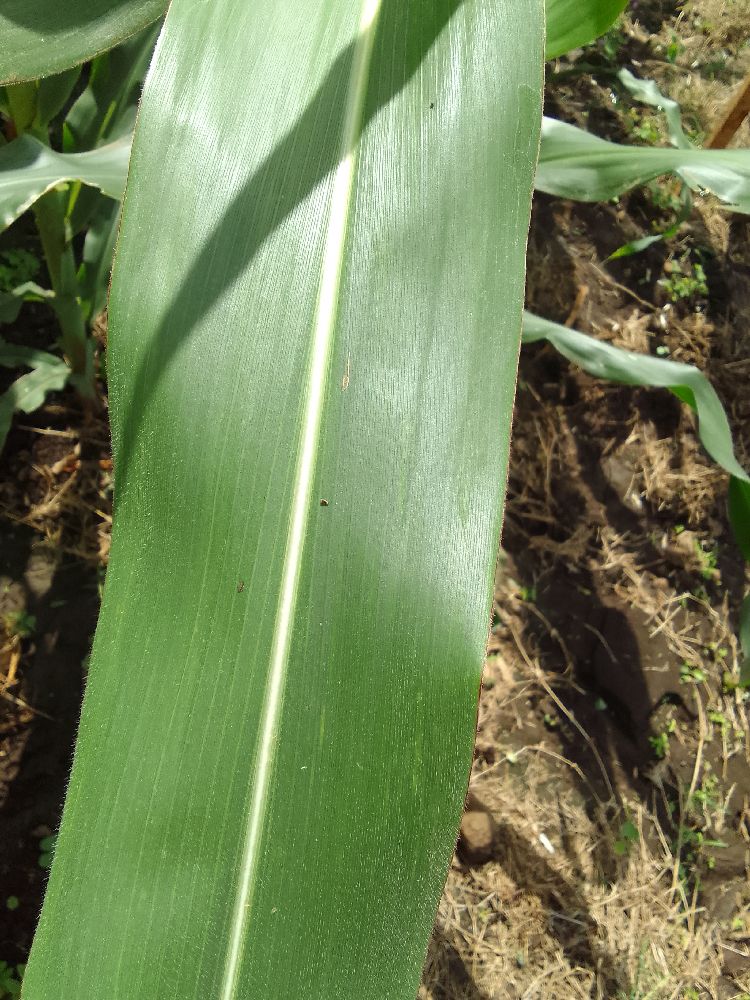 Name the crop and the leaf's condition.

maize, healthy
